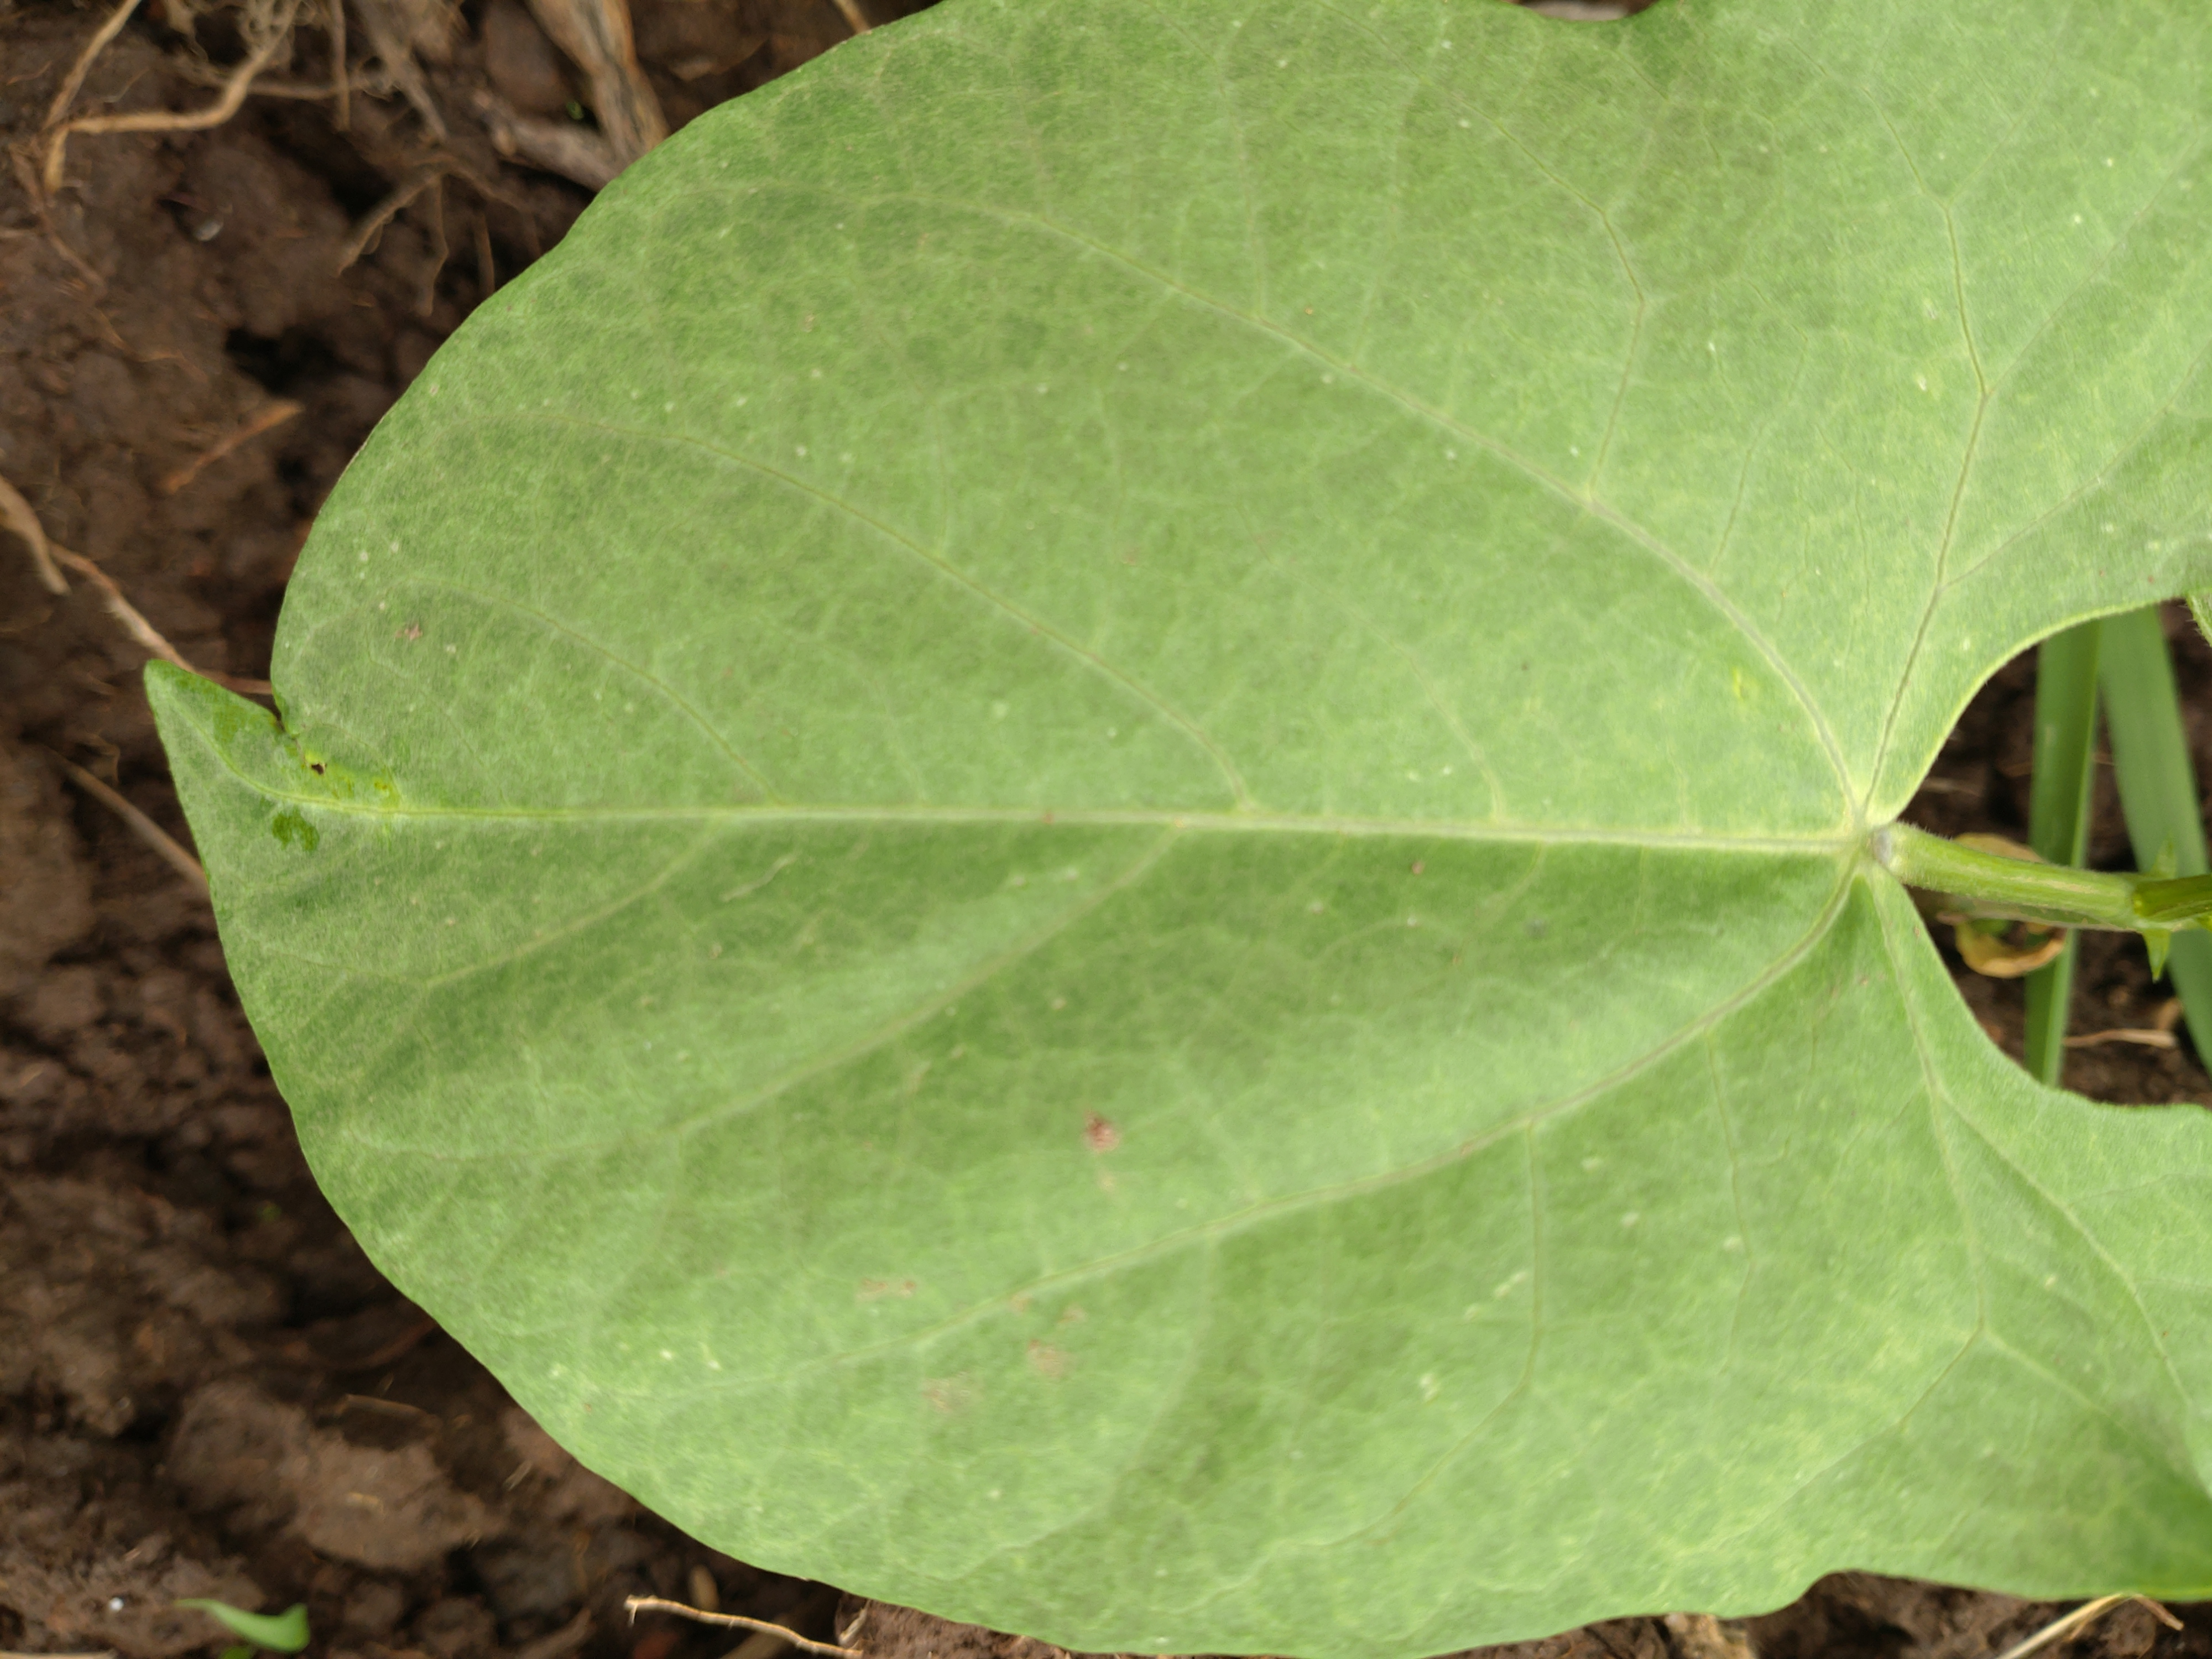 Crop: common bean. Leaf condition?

healthy
